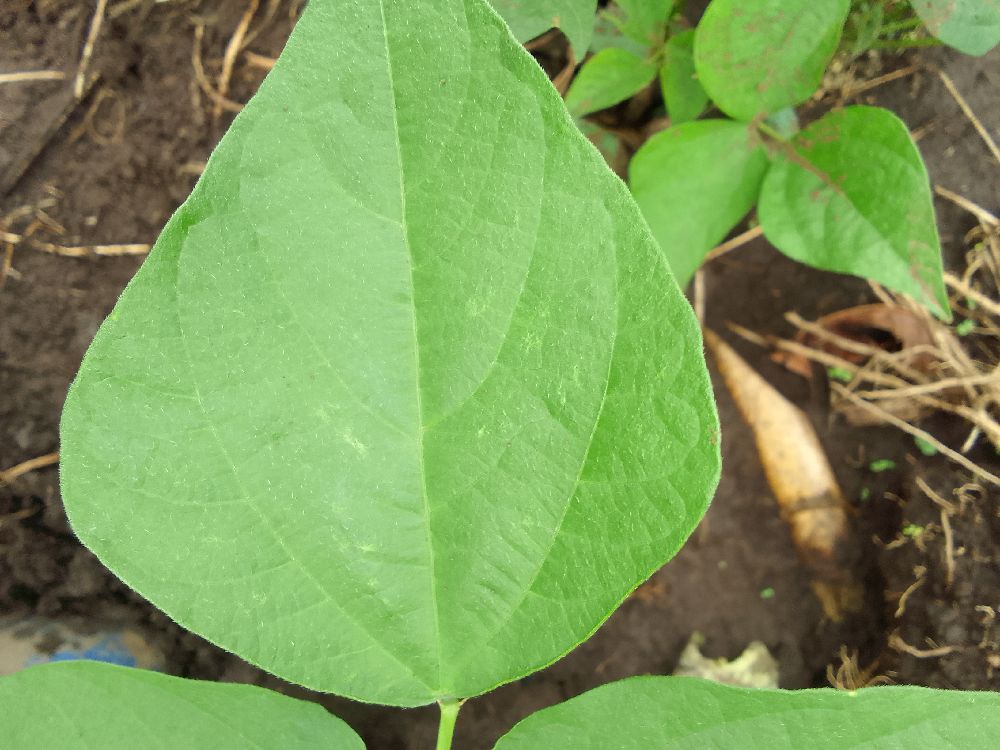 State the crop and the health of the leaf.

common bean, healthy
